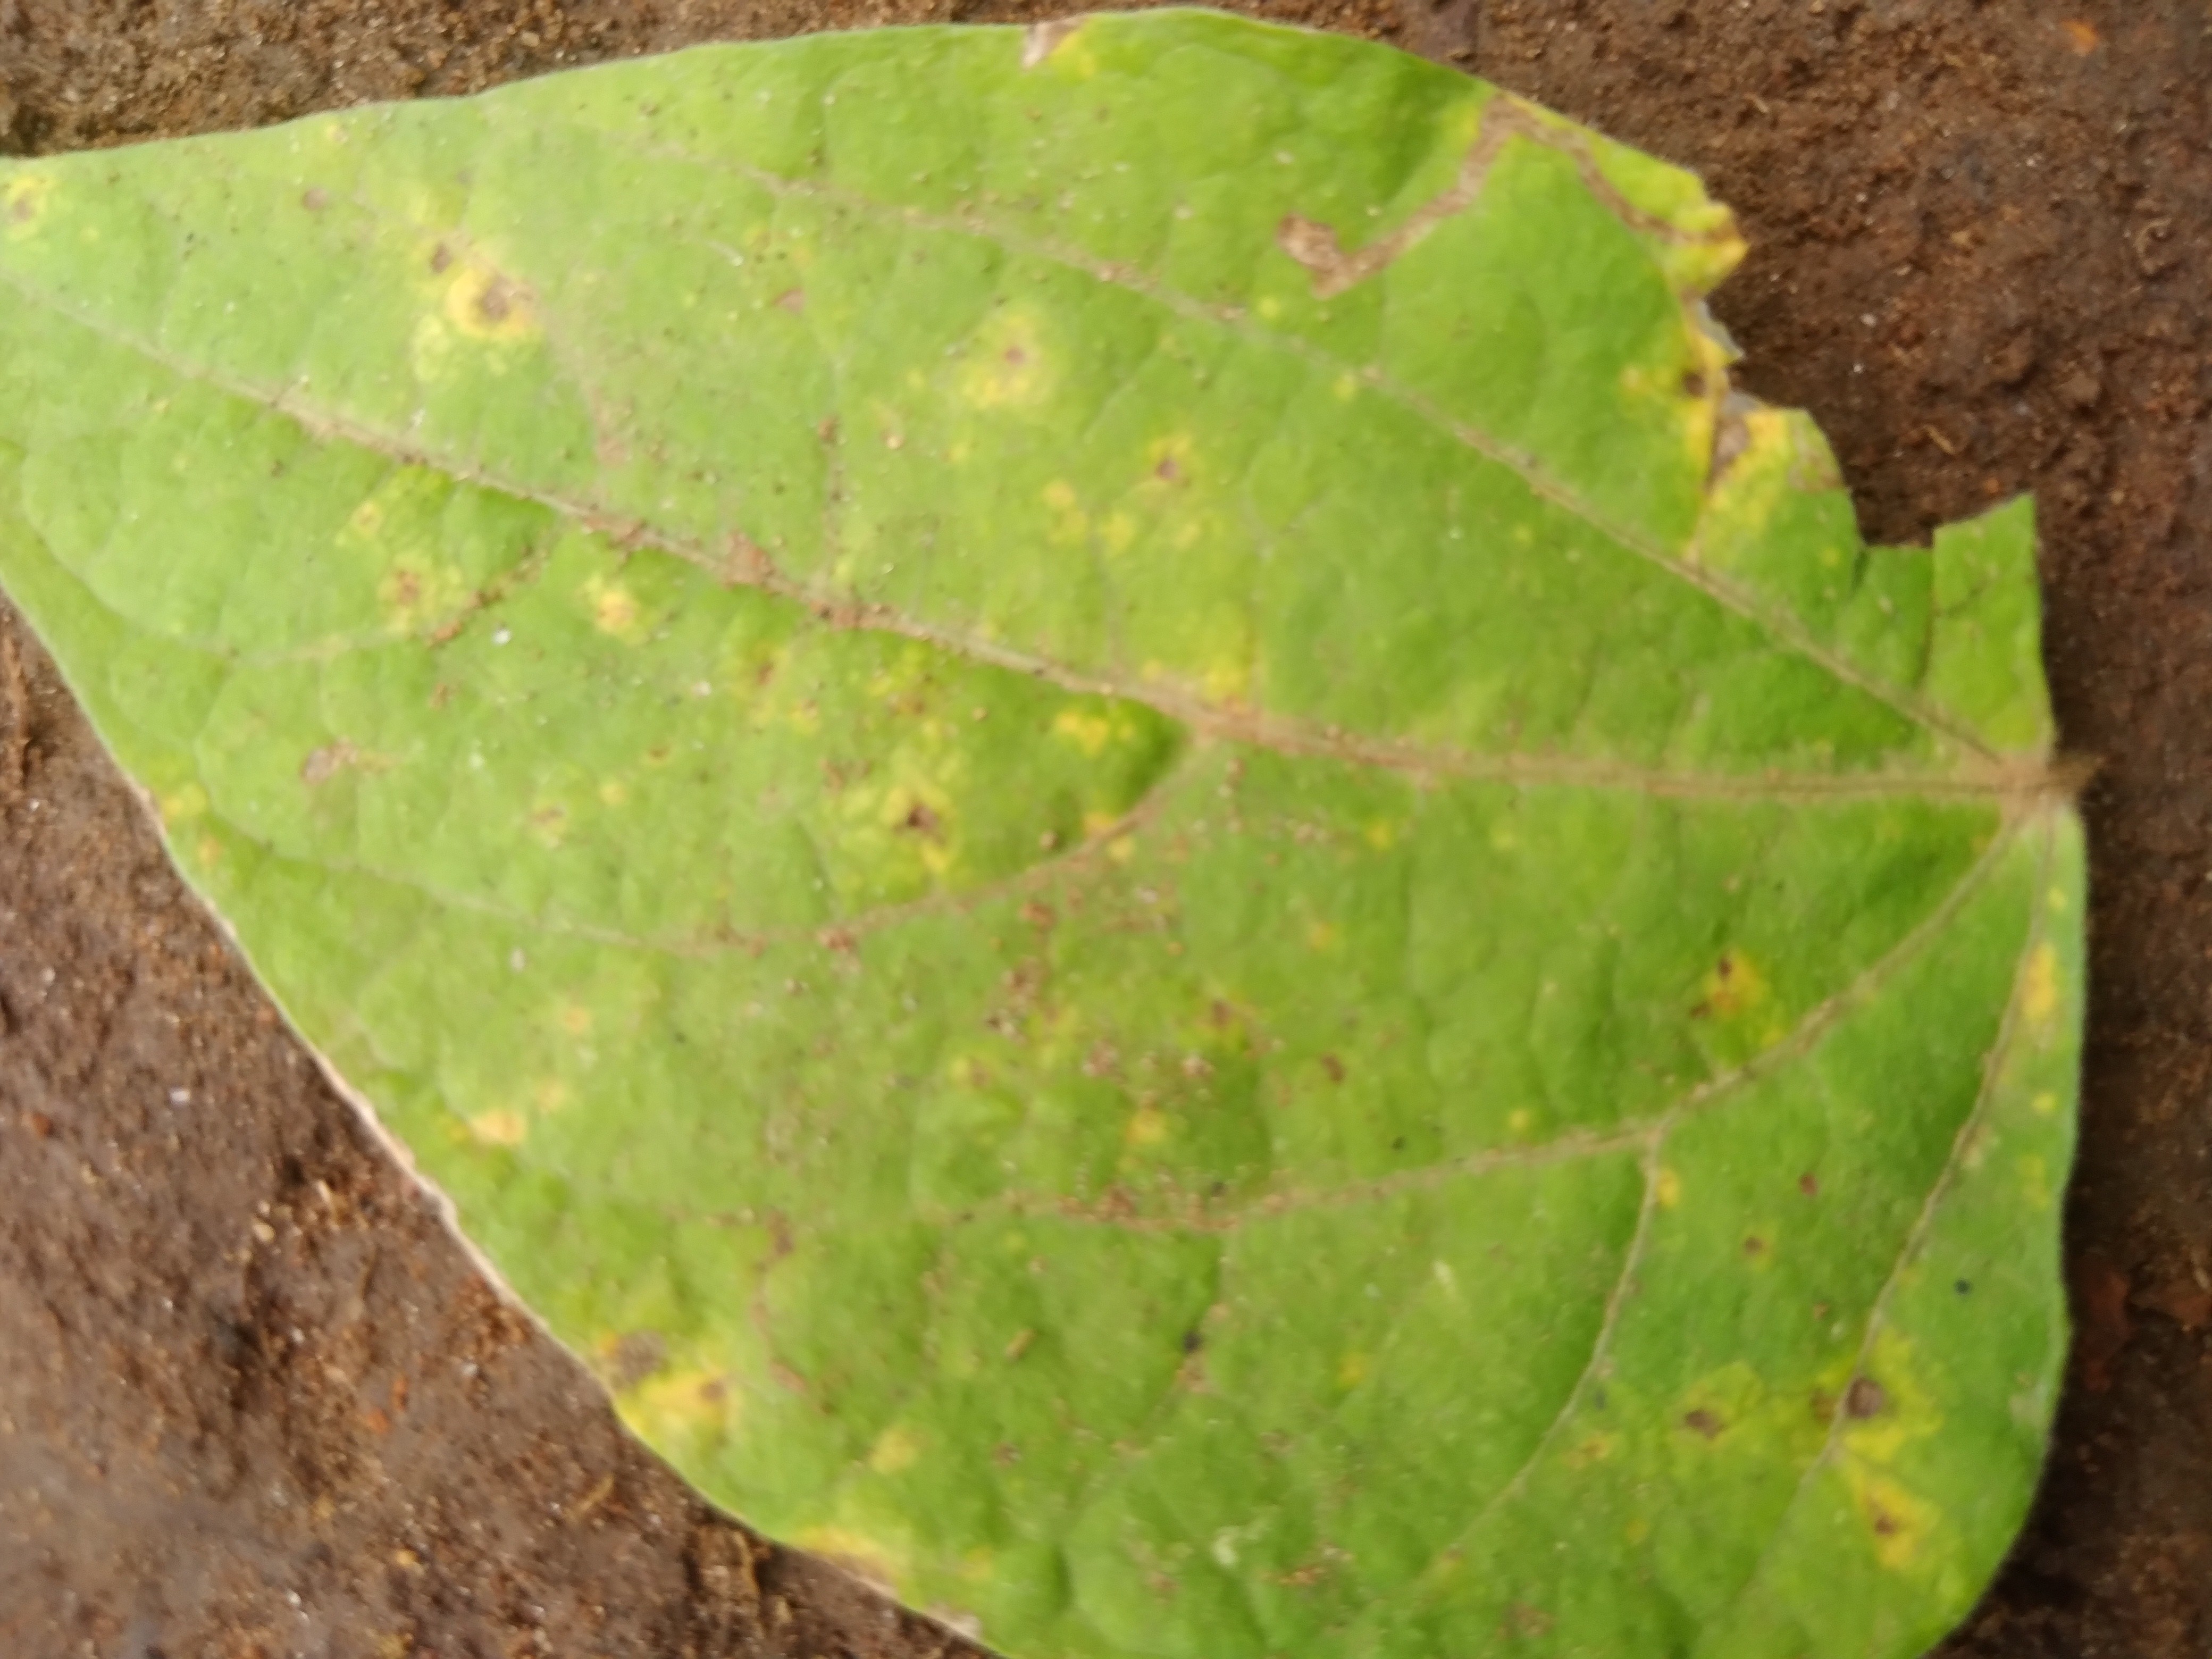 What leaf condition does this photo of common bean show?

rust
